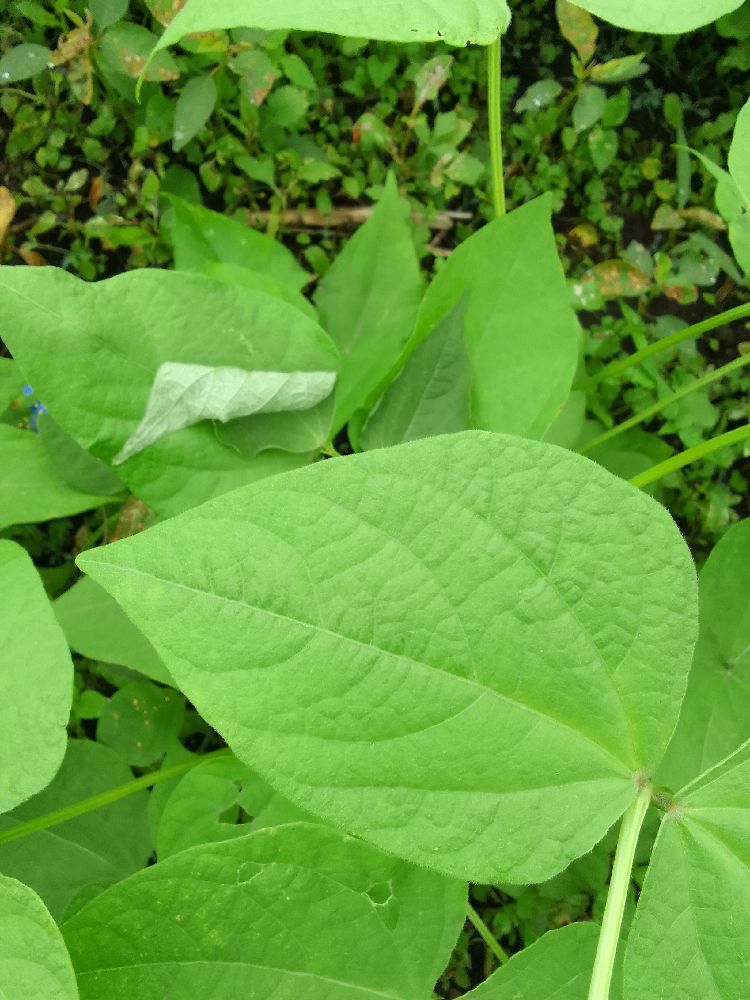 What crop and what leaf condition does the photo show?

common bean, healthy
